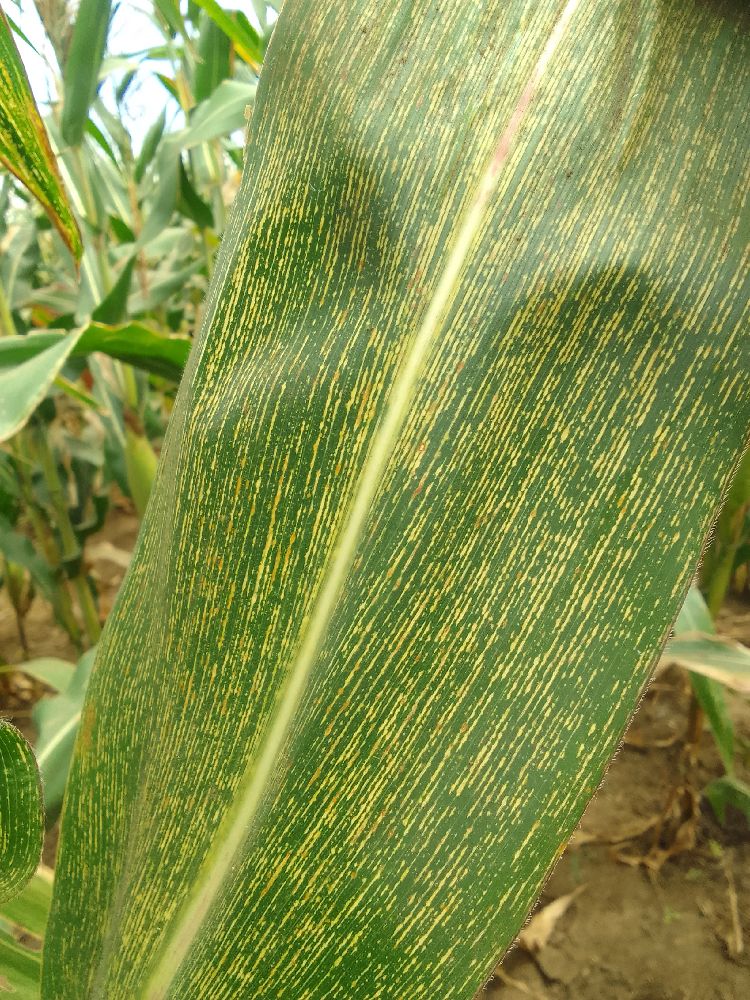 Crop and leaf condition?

maize, maize streak virus
